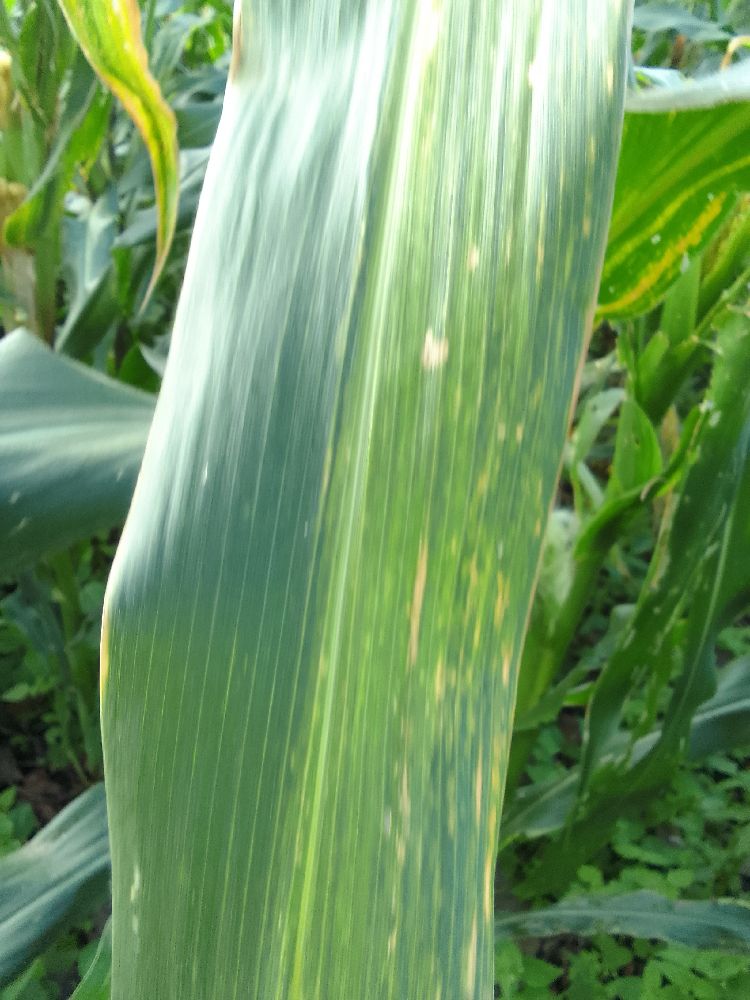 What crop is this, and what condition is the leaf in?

maize, maize lethal necrosis
